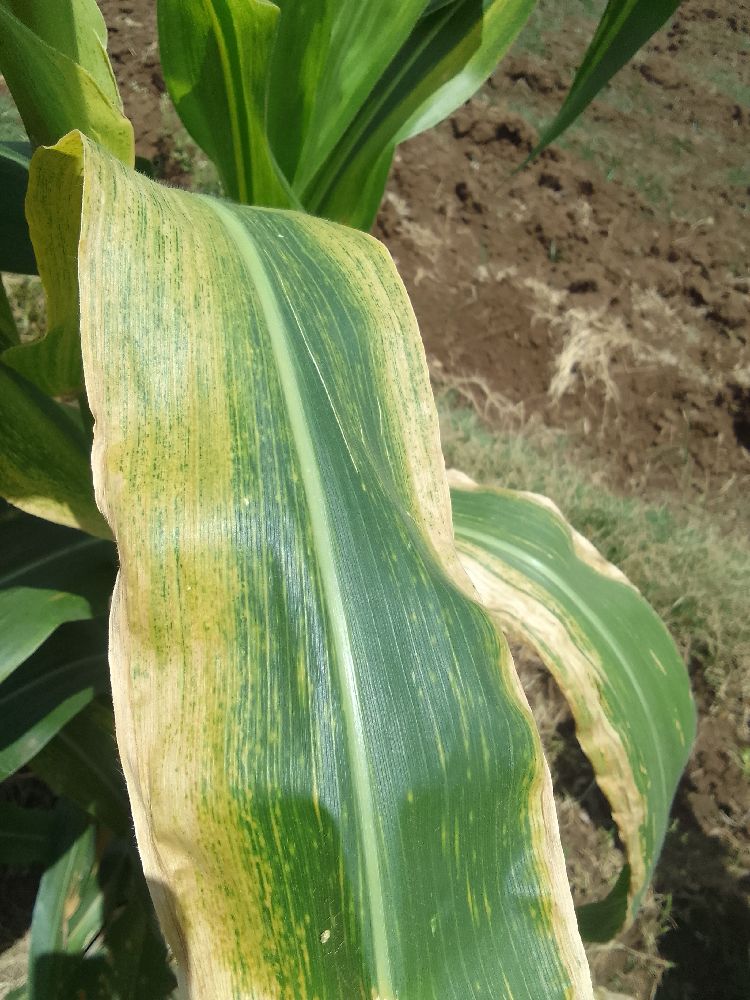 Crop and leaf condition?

maize, maize lethal necrosis
